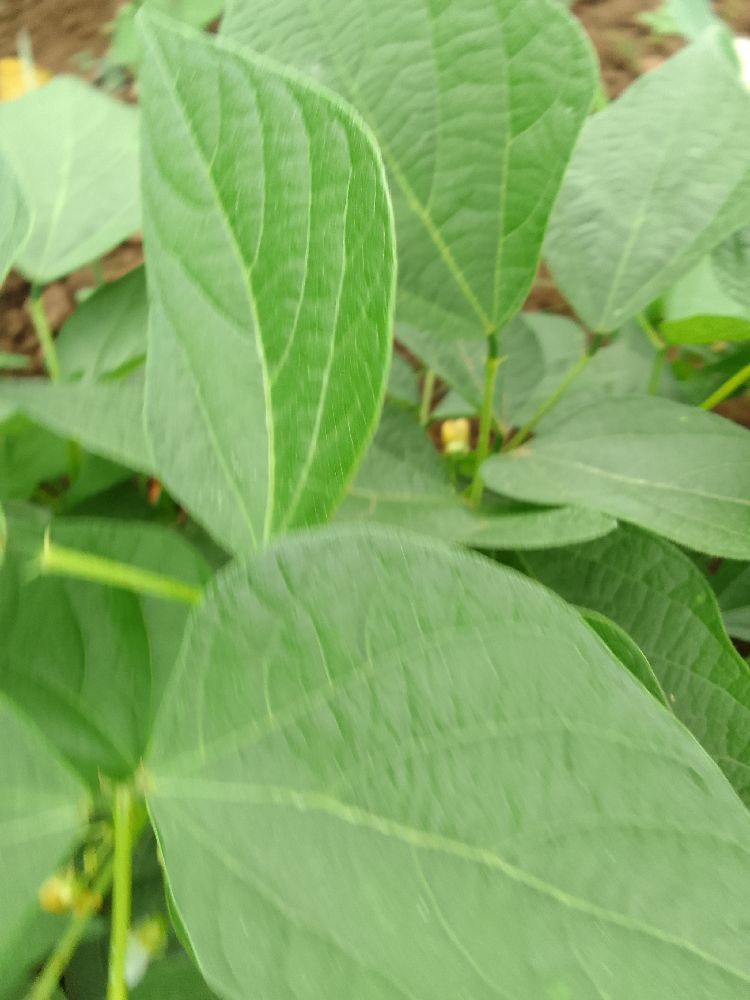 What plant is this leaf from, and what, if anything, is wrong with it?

common bean, healthy
